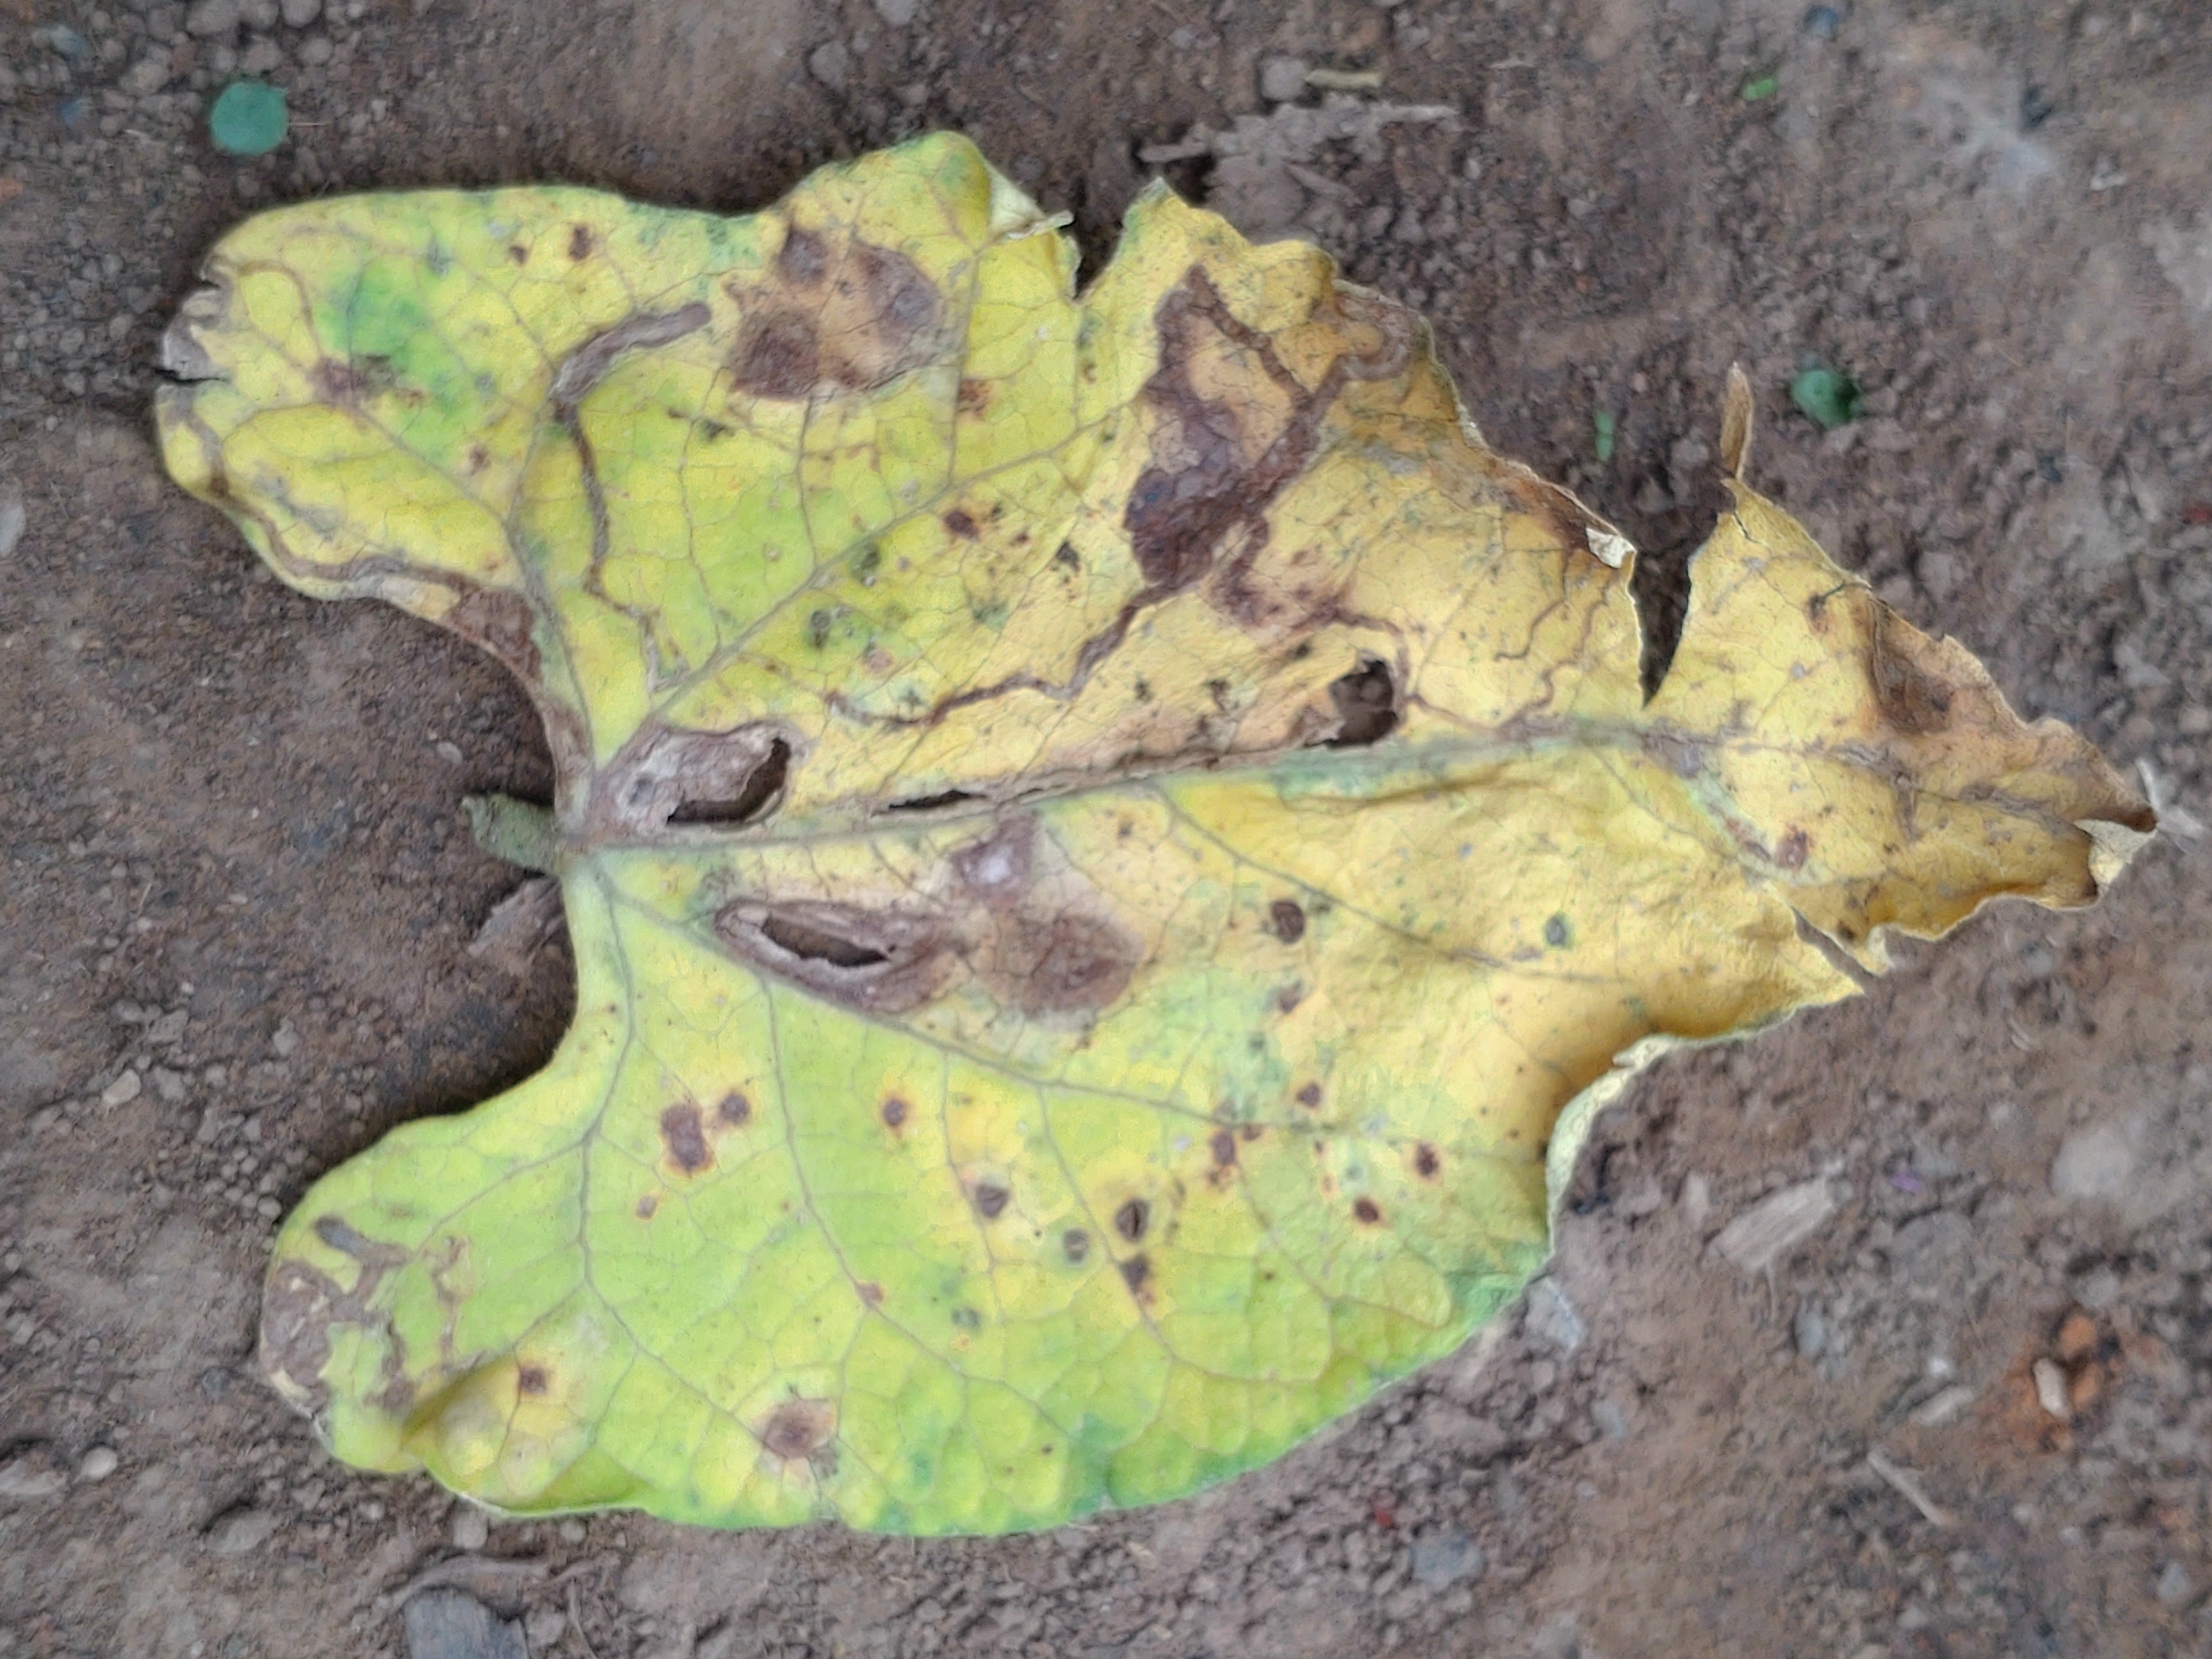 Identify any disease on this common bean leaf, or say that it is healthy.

anthracnose
